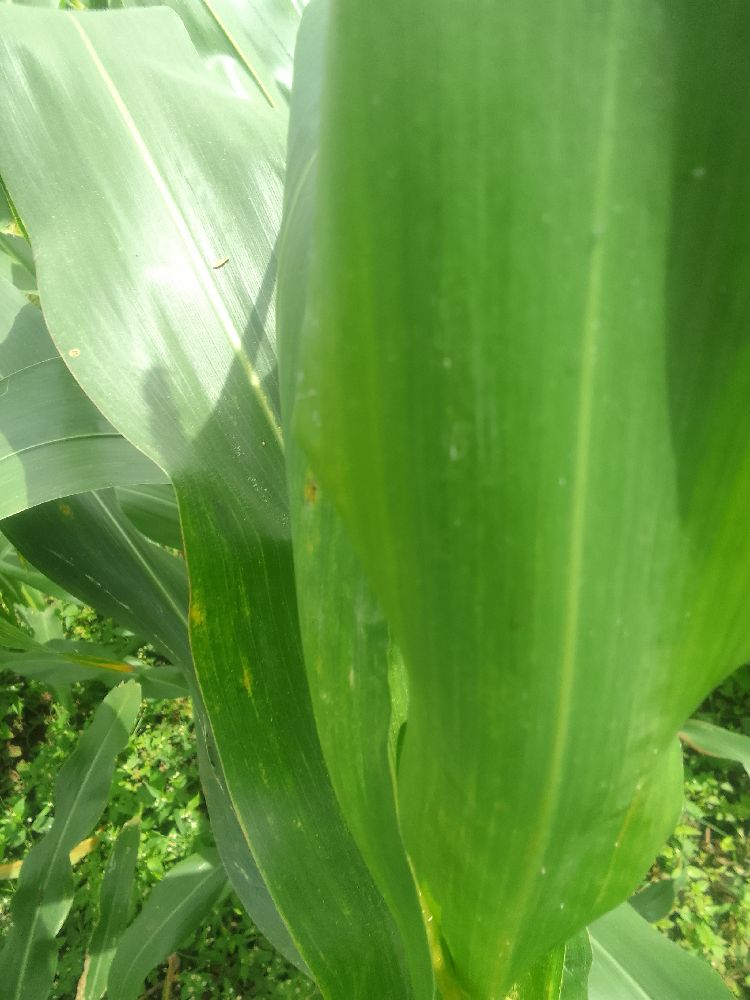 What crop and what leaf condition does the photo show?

maize, healthy
